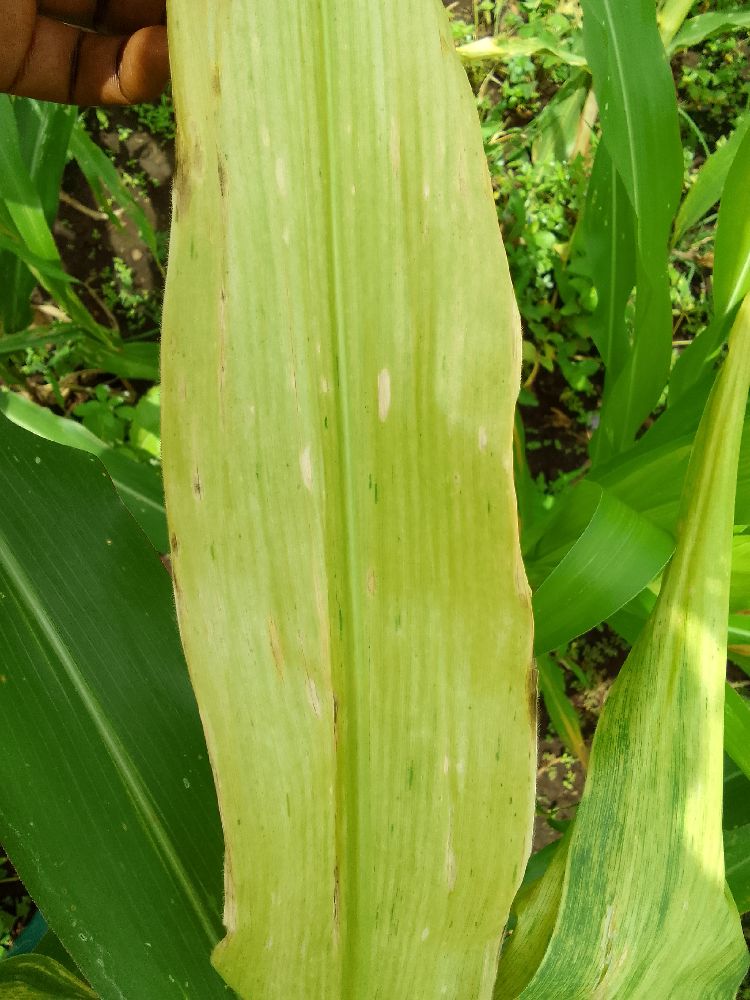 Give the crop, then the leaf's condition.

maize, maize lethal necrosis
